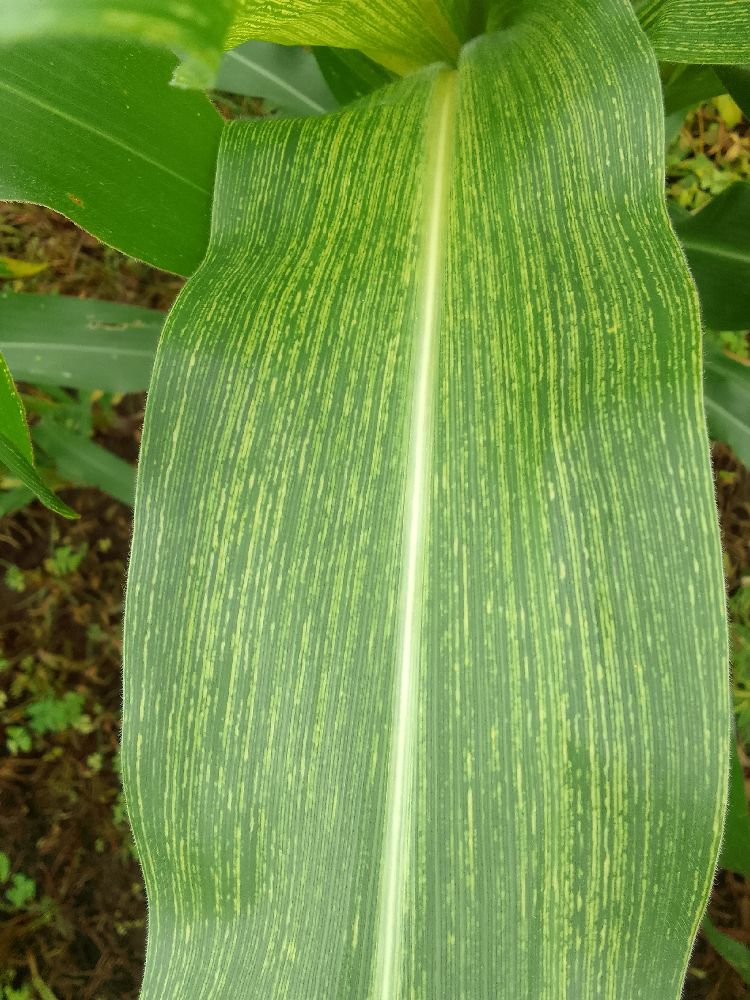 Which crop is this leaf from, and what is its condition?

maize, maize streak virus
